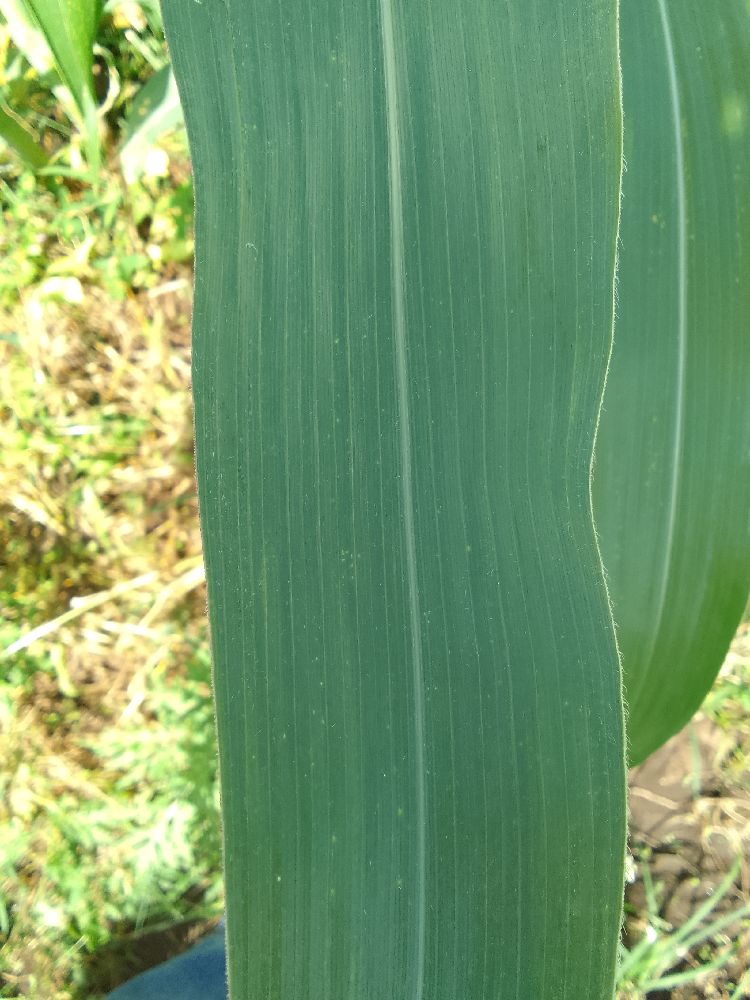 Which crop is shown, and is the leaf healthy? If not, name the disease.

maize, healthy
